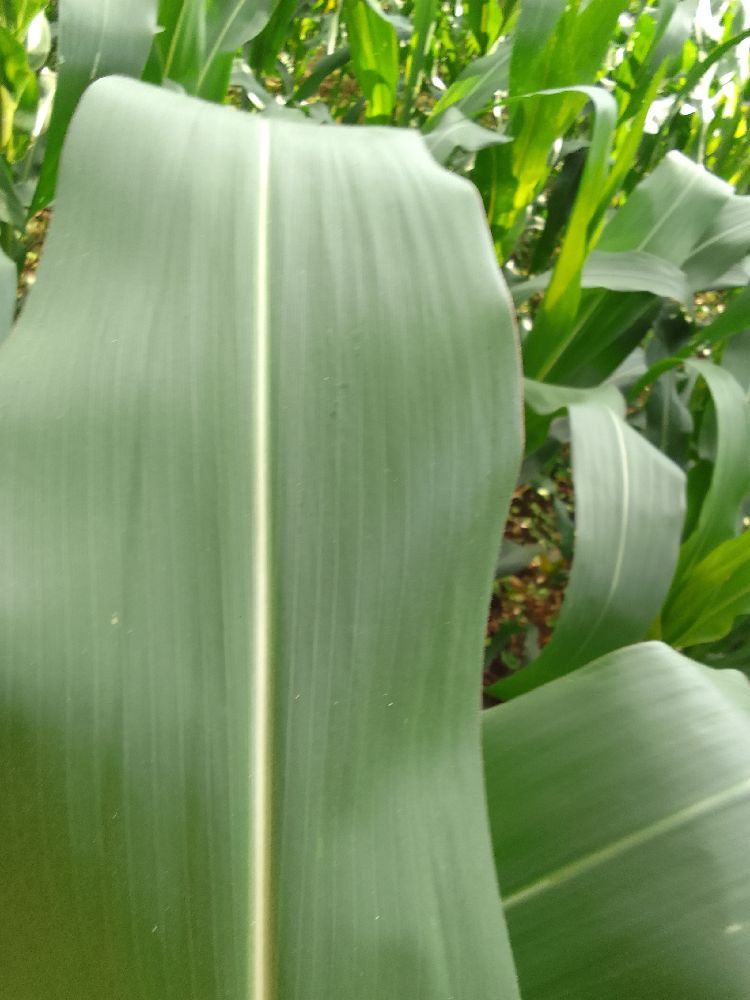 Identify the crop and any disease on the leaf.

maize, healthy
